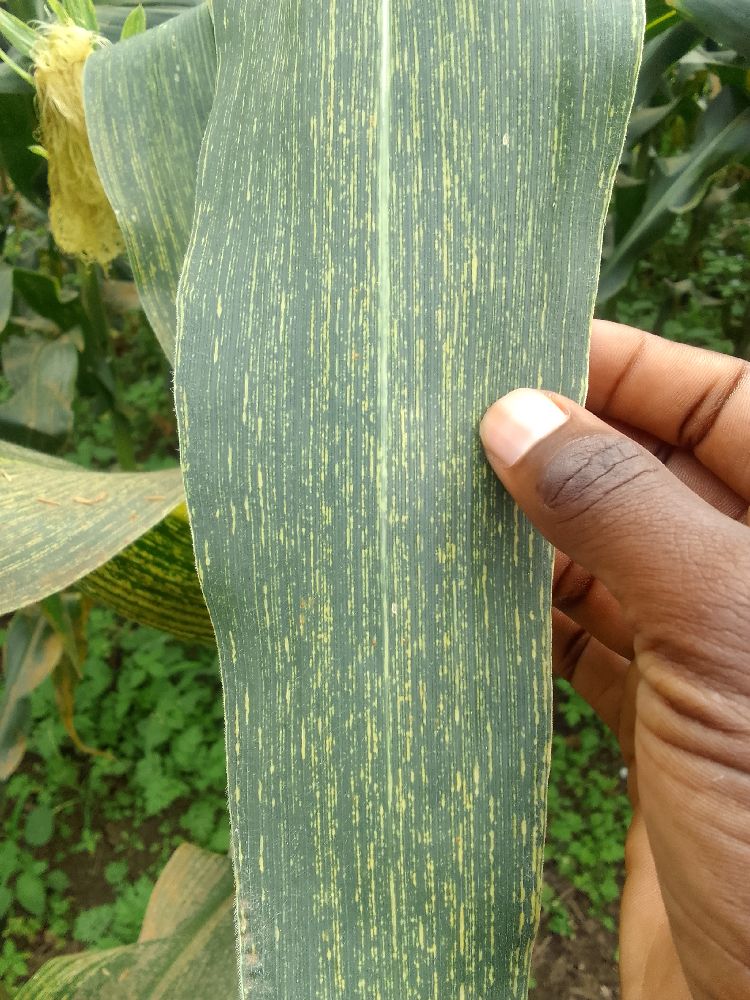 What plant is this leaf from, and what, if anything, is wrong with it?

maize, maize streak virus
